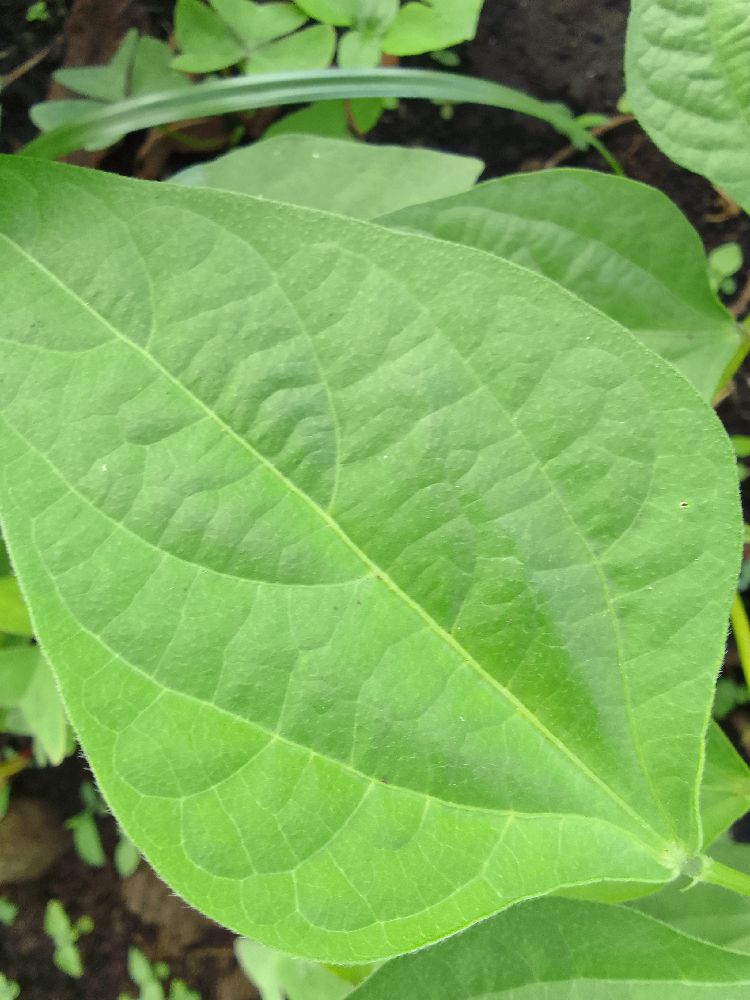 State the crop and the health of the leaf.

common bean, healthy
